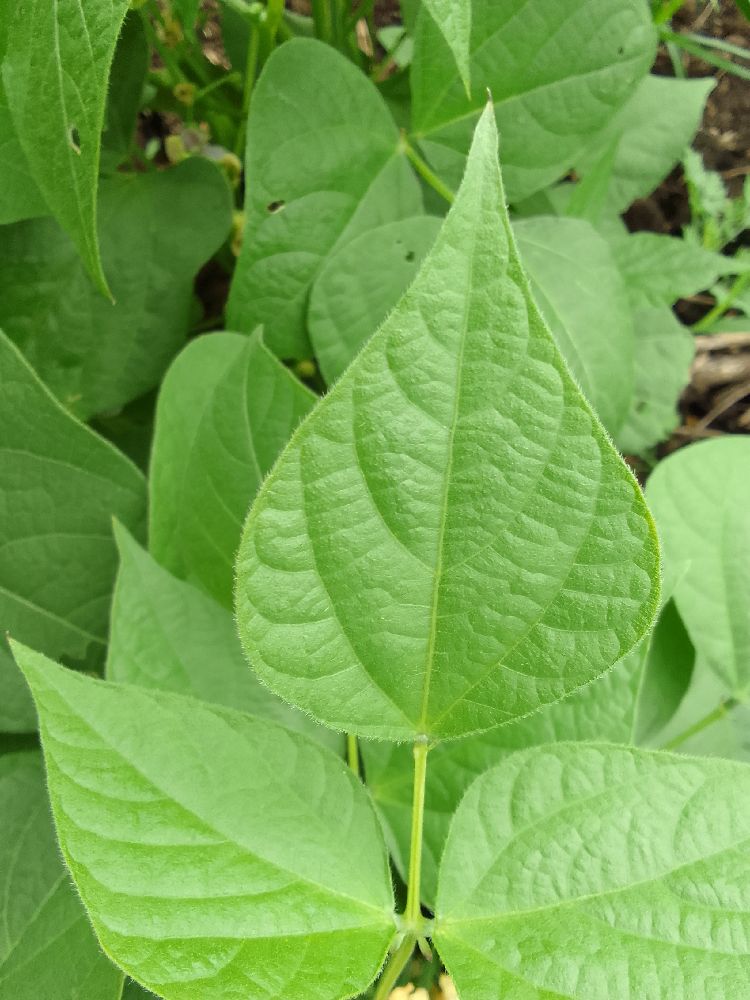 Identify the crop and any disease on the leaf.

common bean, healthy
